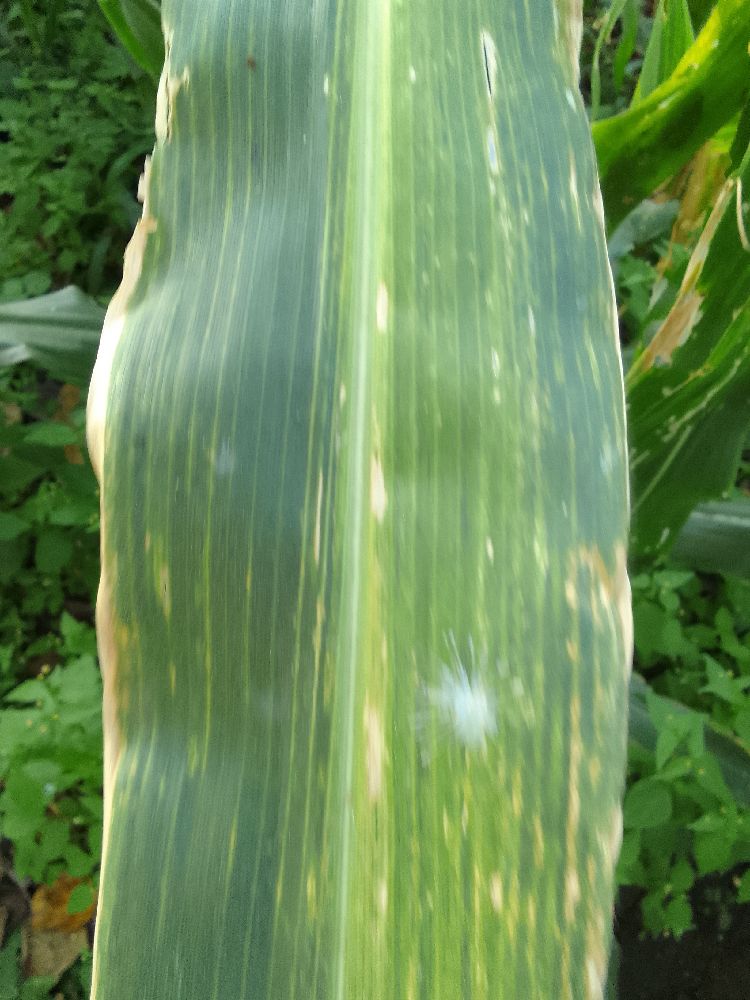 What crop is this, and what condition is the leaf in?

maize, maize lethal necrosis
